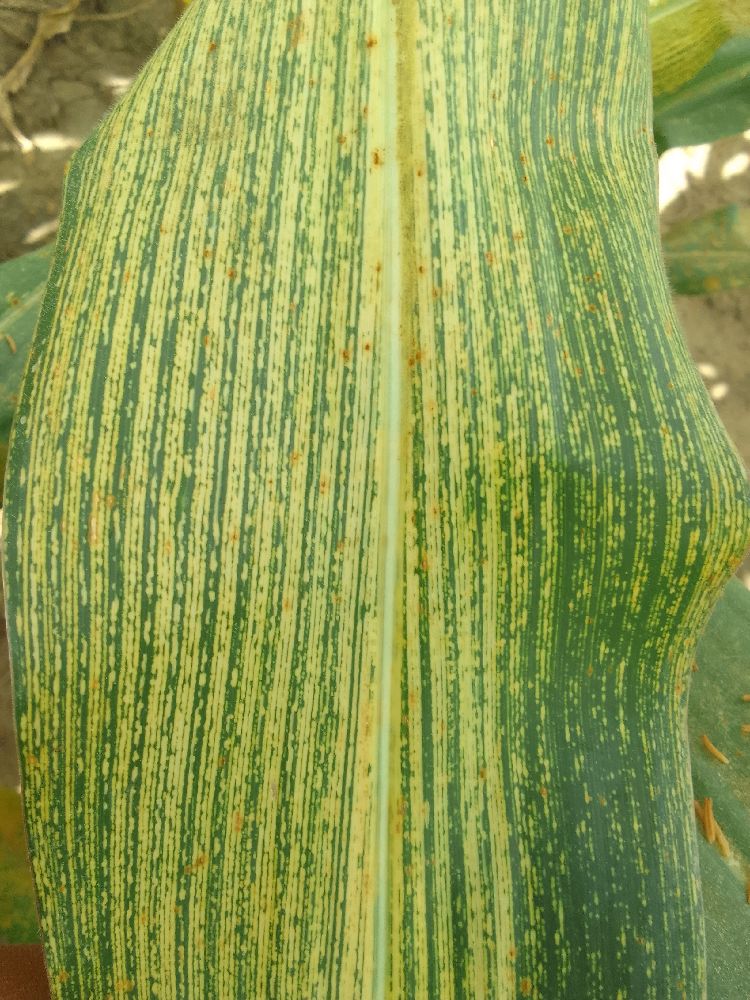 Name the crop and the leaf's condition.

maize, maize streak virus
